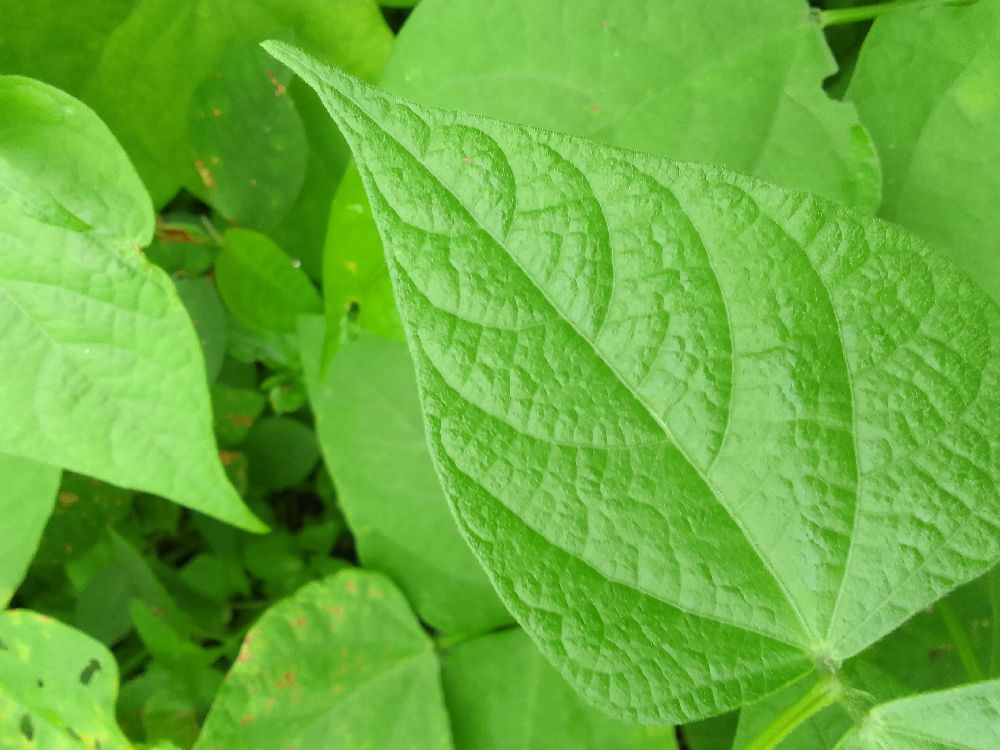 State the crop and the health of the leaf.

common bean, healthy
